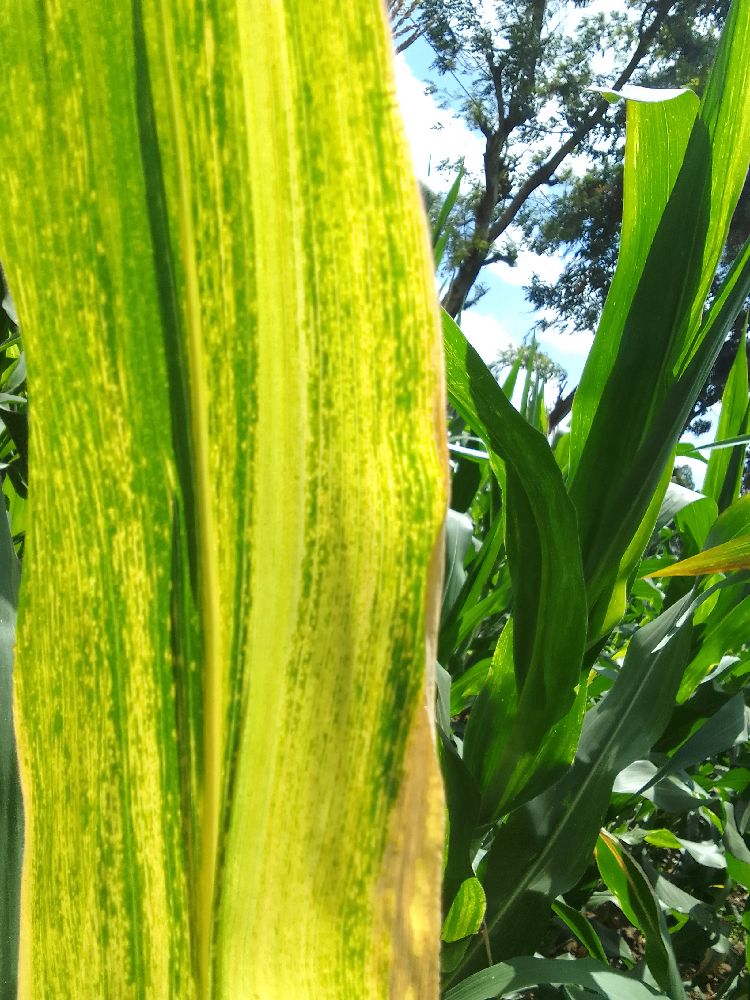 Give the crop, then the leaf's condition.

maize, maize lethal necrosis
